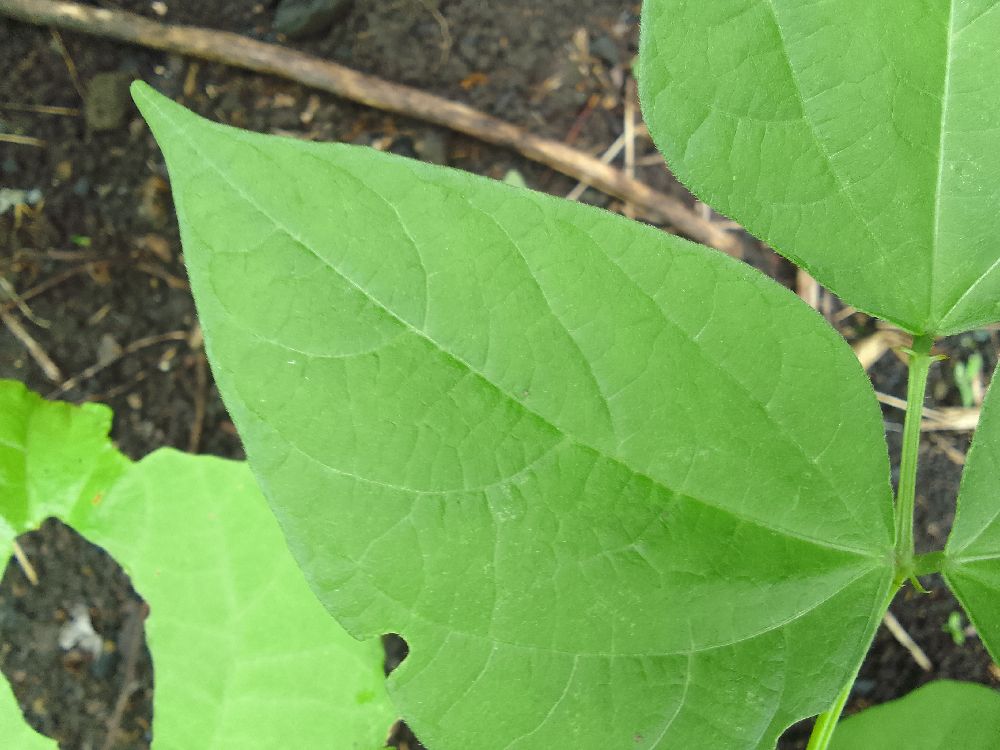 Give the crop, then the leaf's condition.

common bean, healthy
